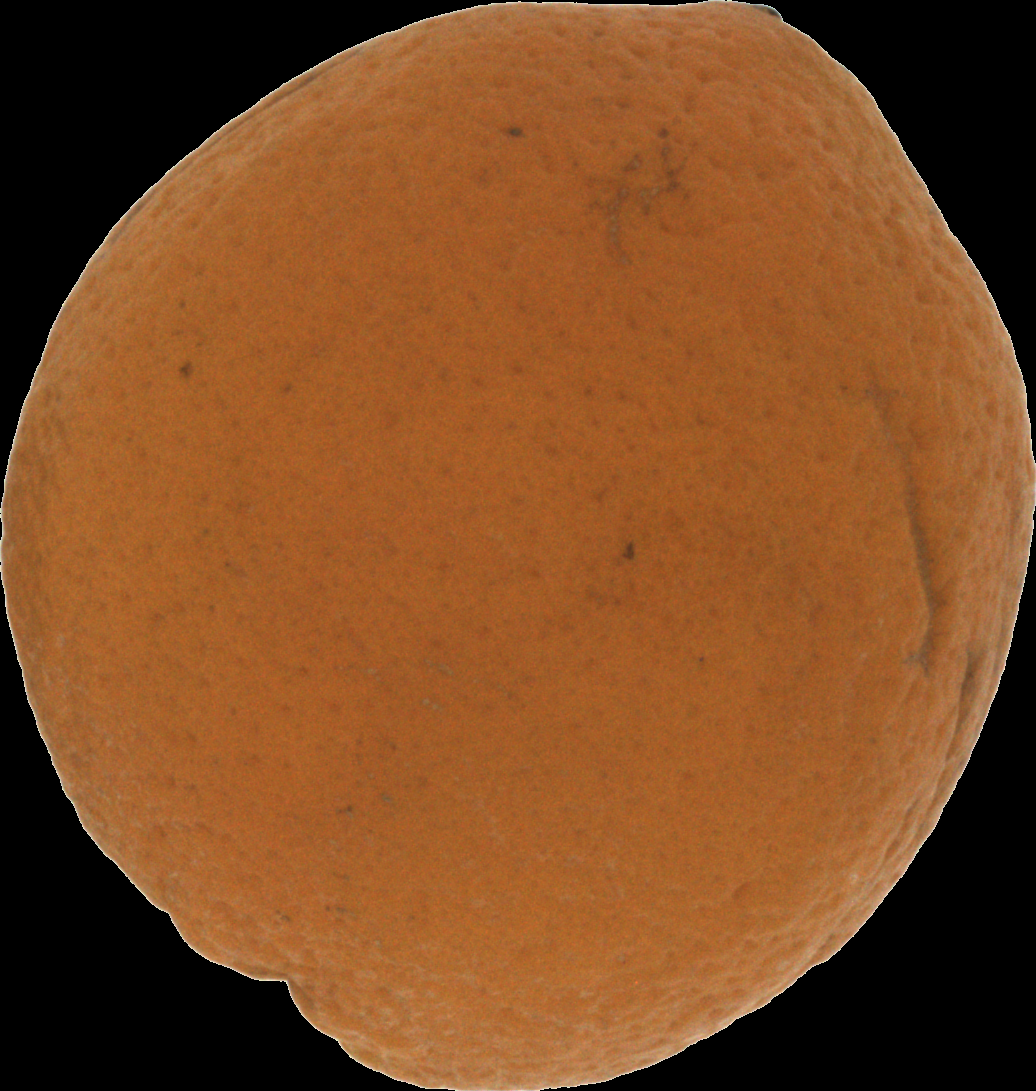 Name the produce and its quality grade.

orange, bad
